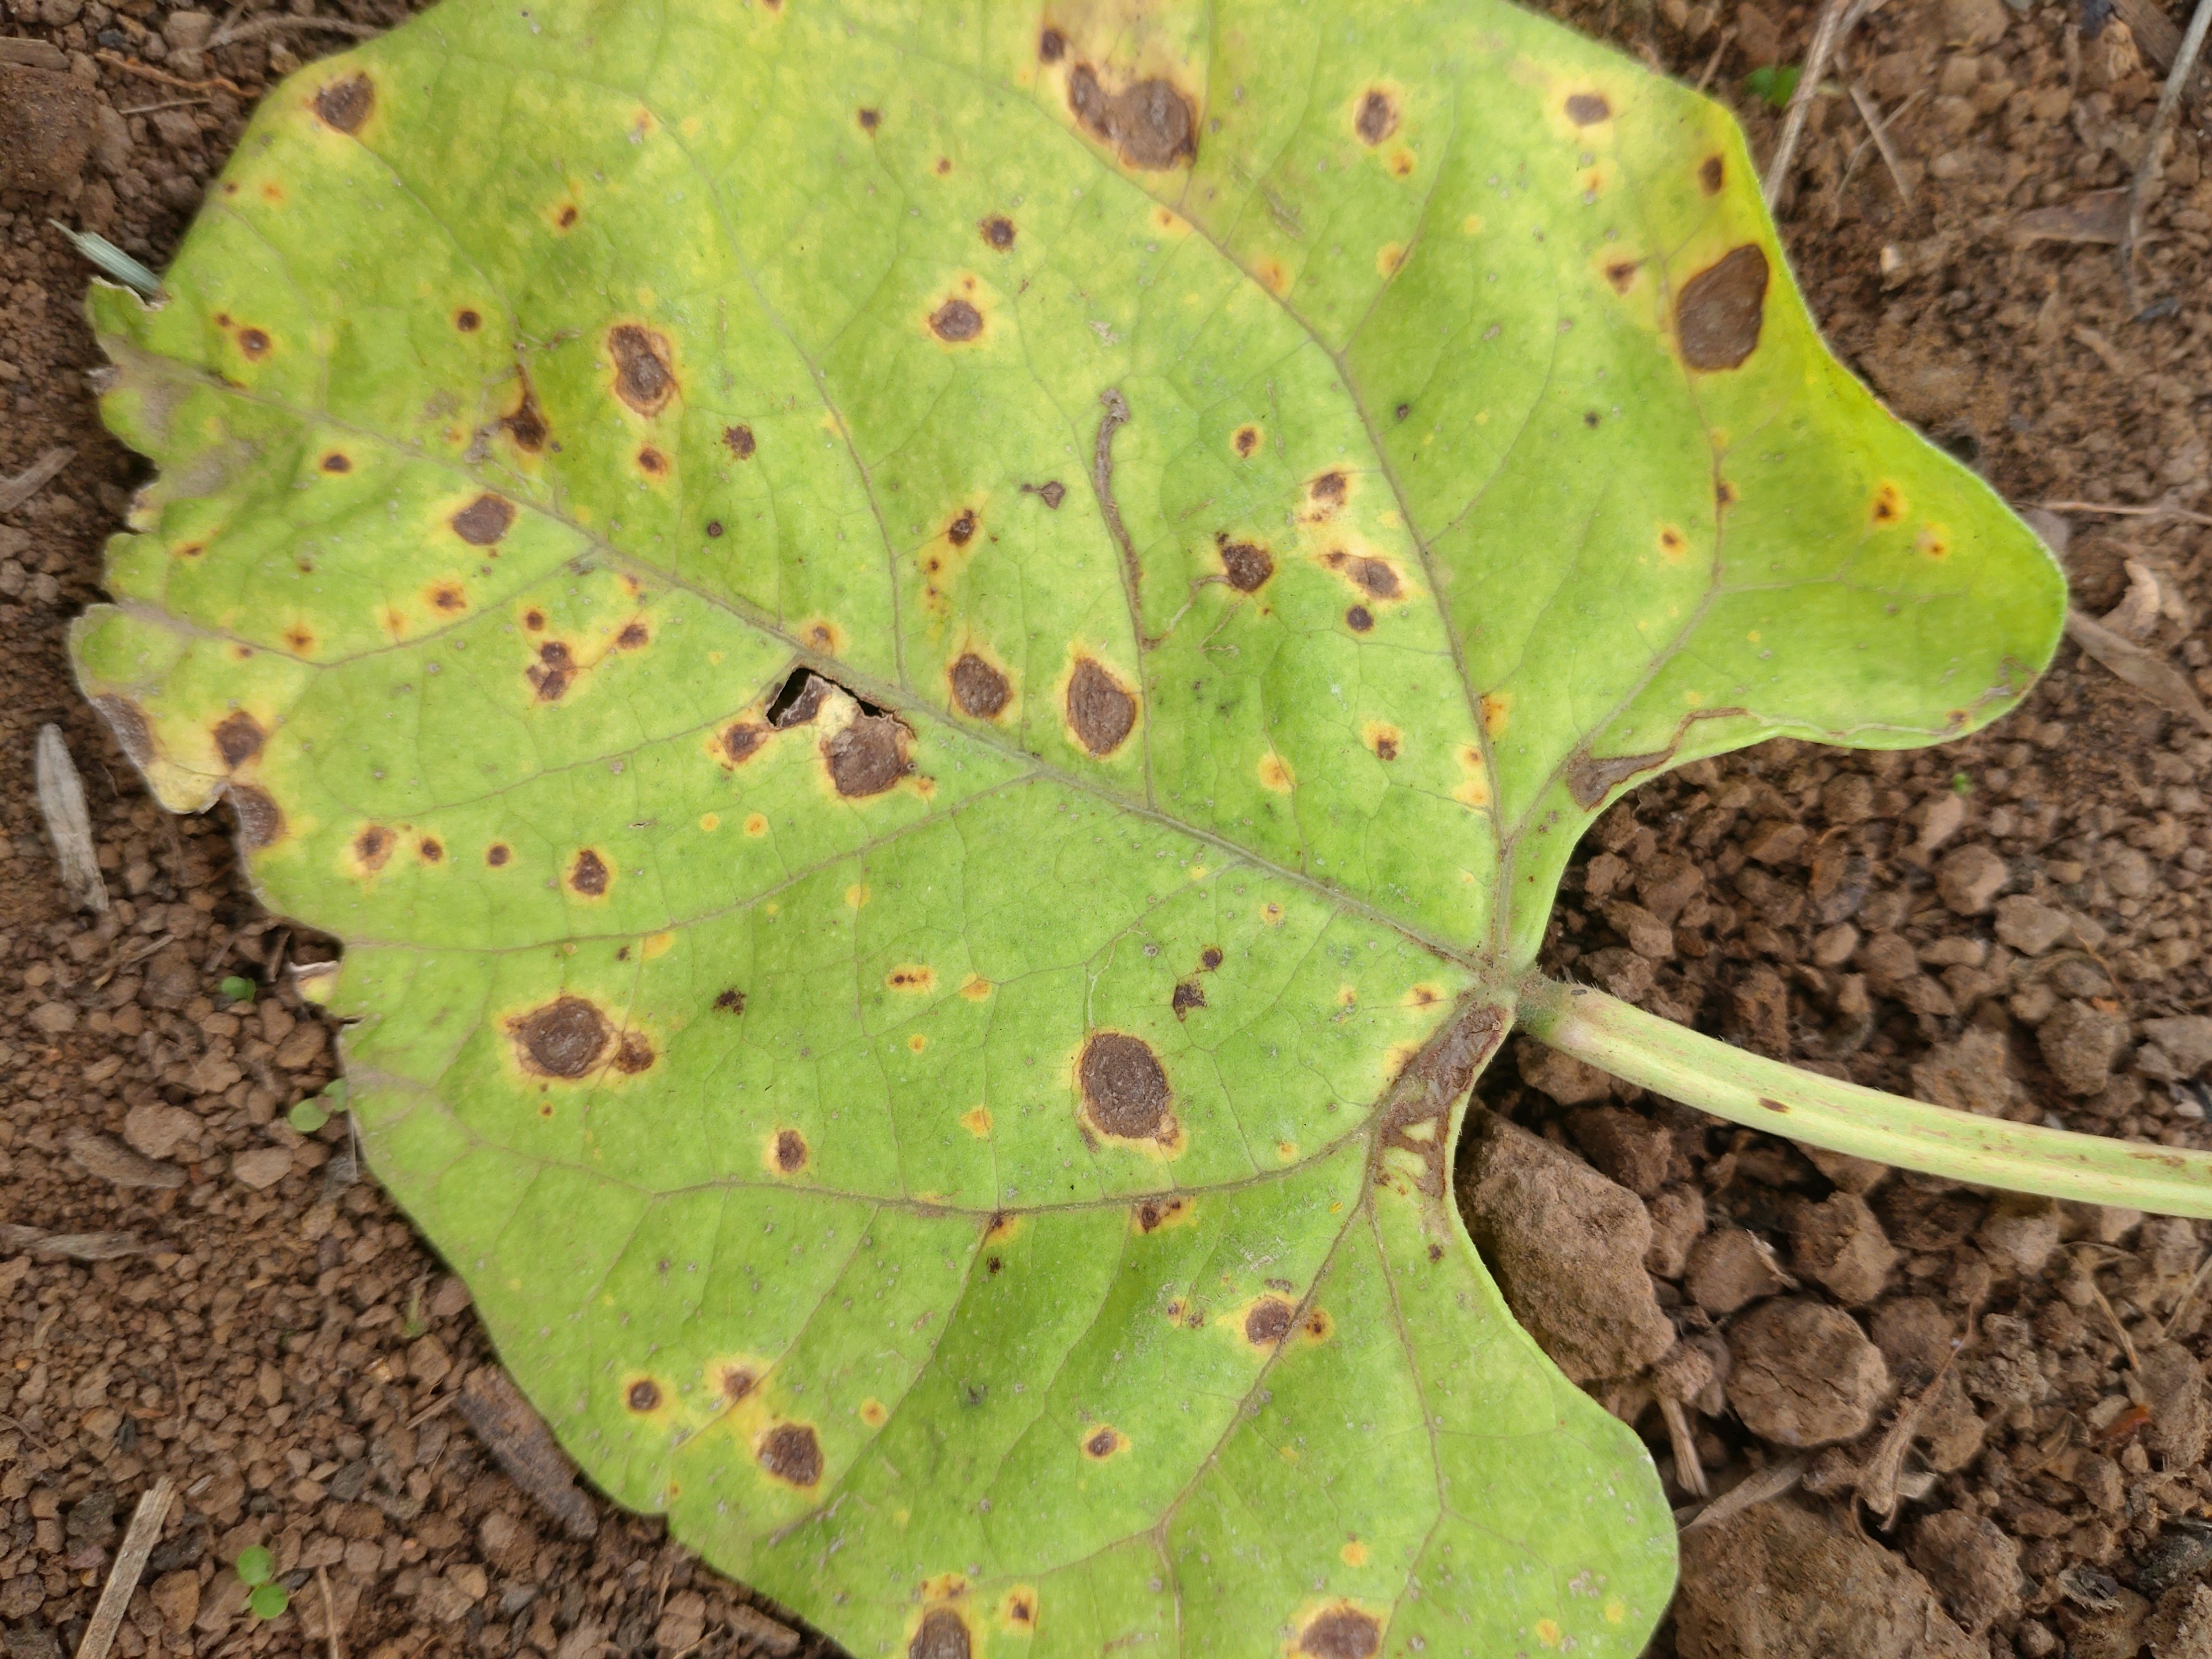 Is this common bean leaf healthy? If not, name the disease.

rust
